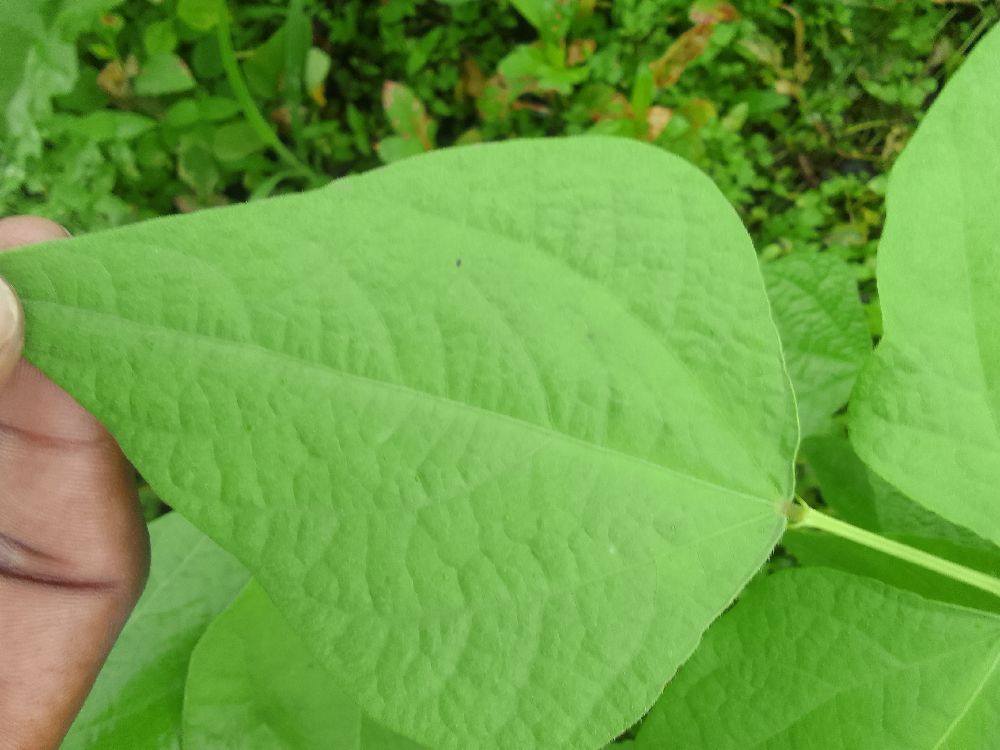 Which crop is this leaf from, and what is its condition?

common bean, healthy
